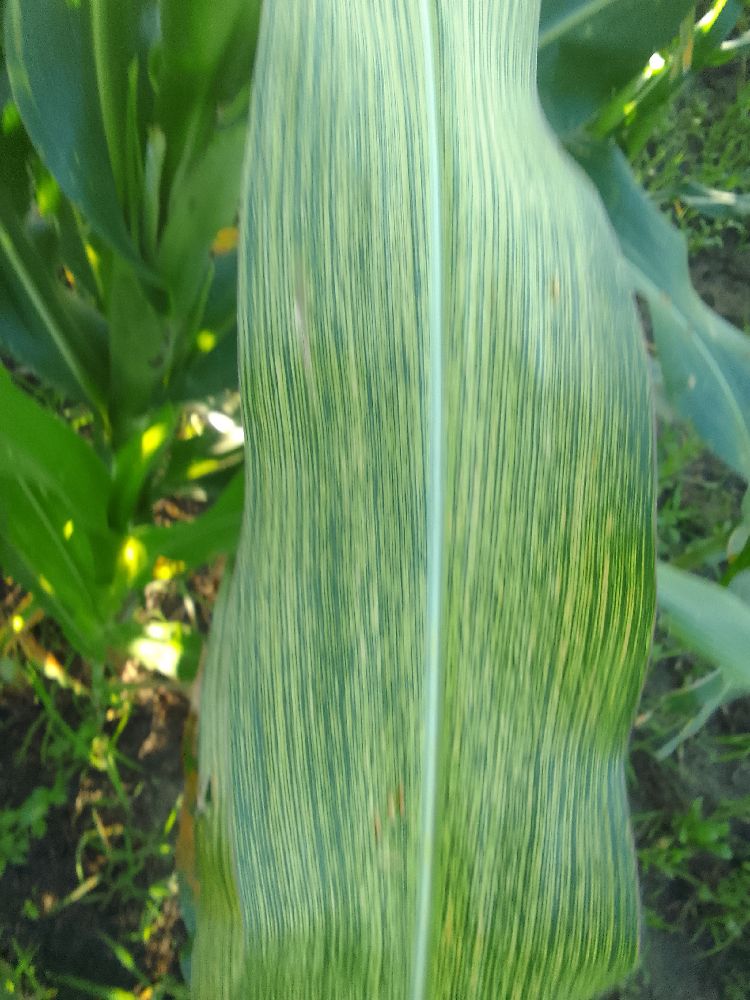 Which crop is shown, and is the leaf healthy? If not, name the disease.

maize, maize streak virus
